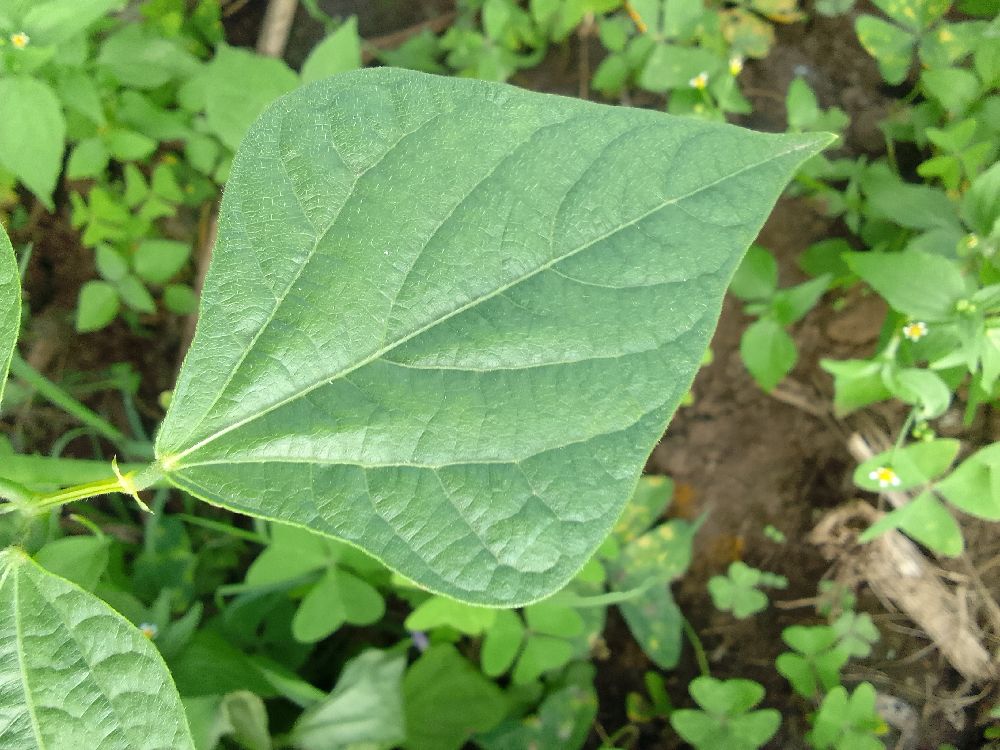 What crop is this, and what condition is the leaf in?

common bean, healthy
